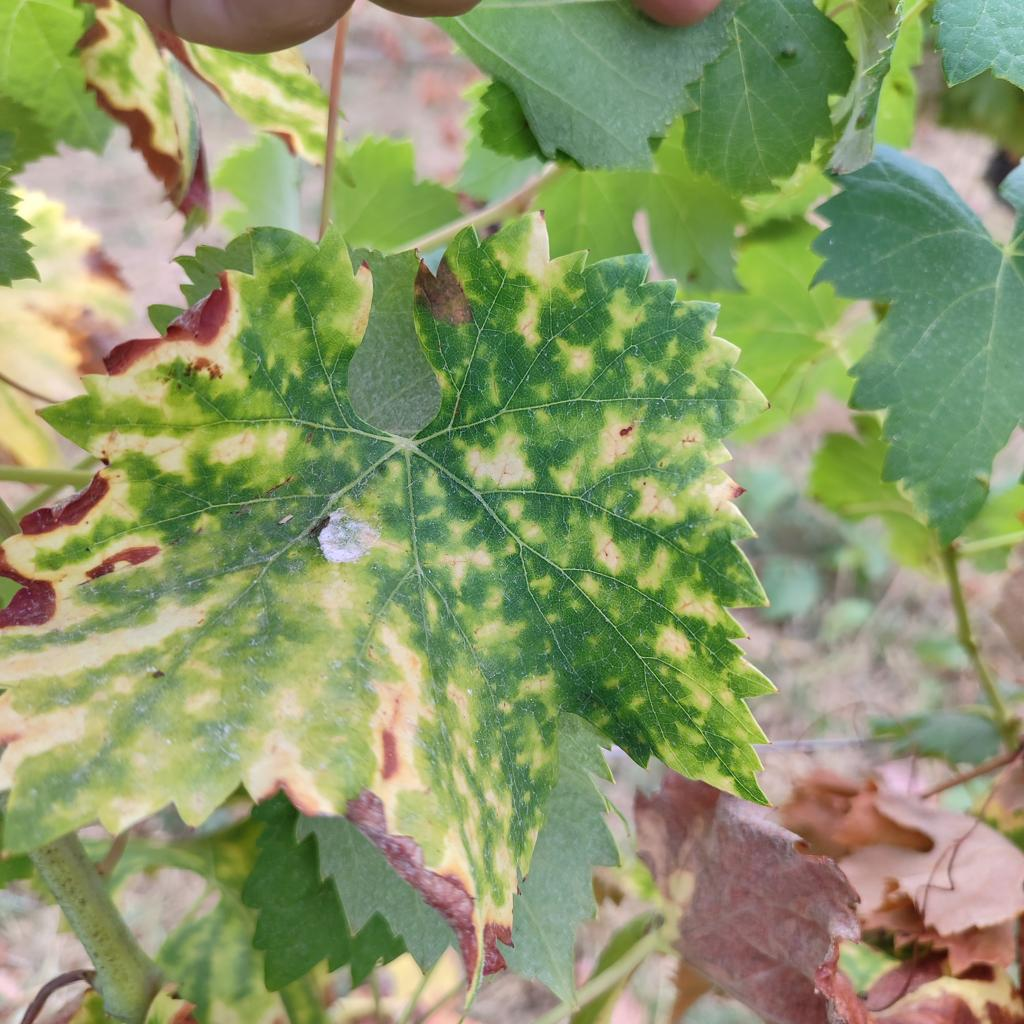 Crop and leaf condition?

grapevine, esca complex
